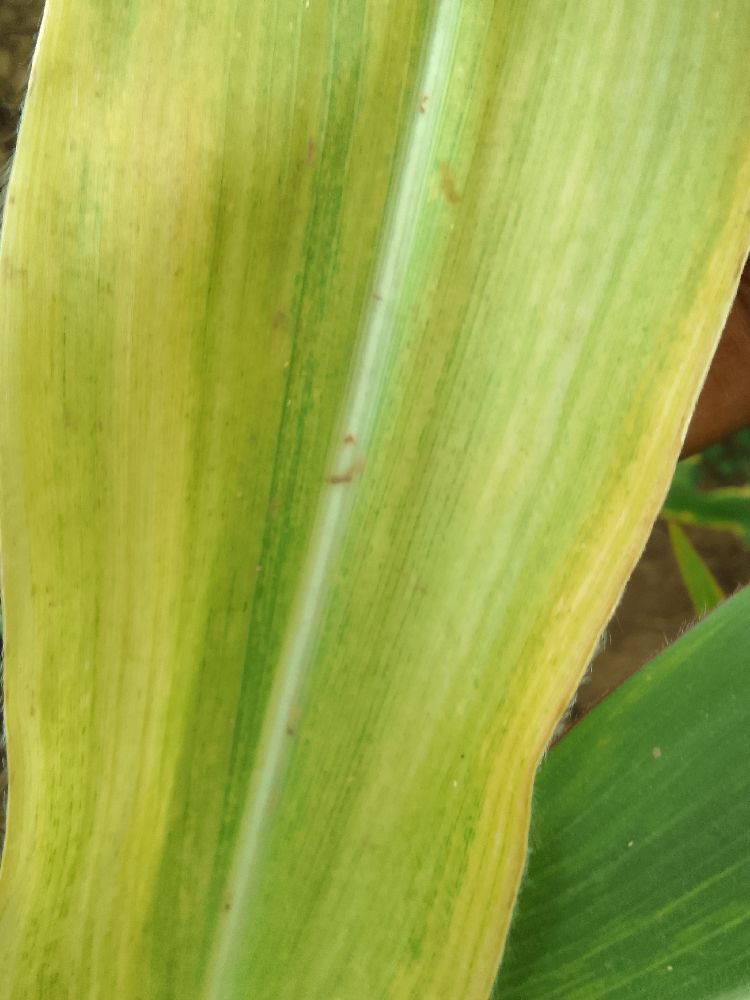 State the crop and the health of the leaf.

maize, maize lethal necrosis
